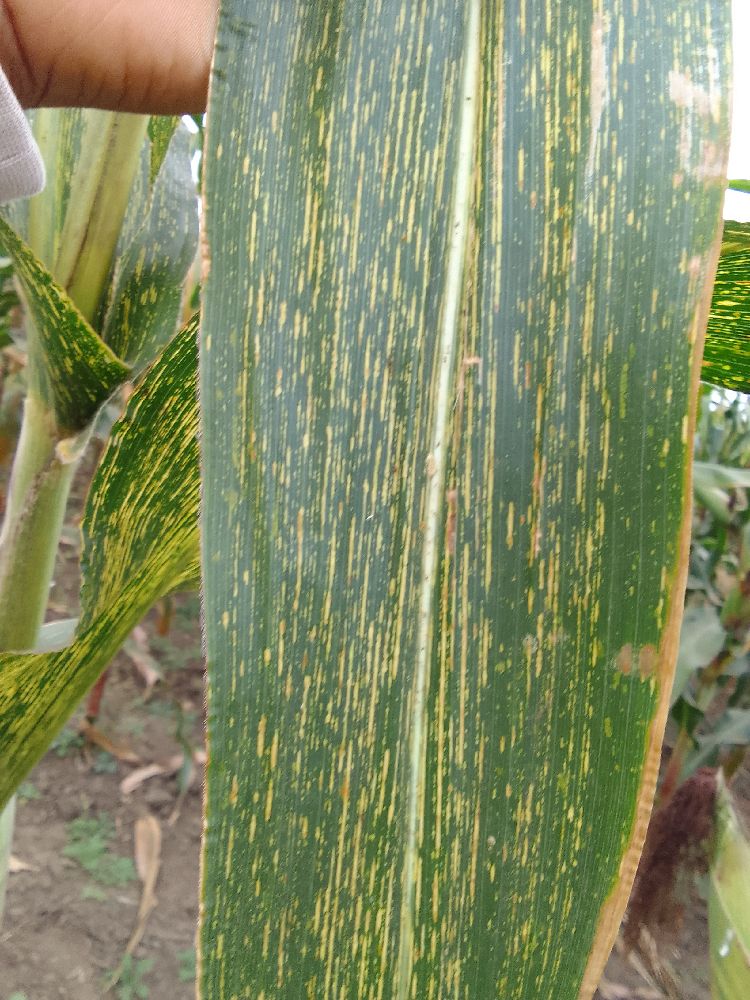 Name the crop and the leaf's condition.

maize, maize streak virus
